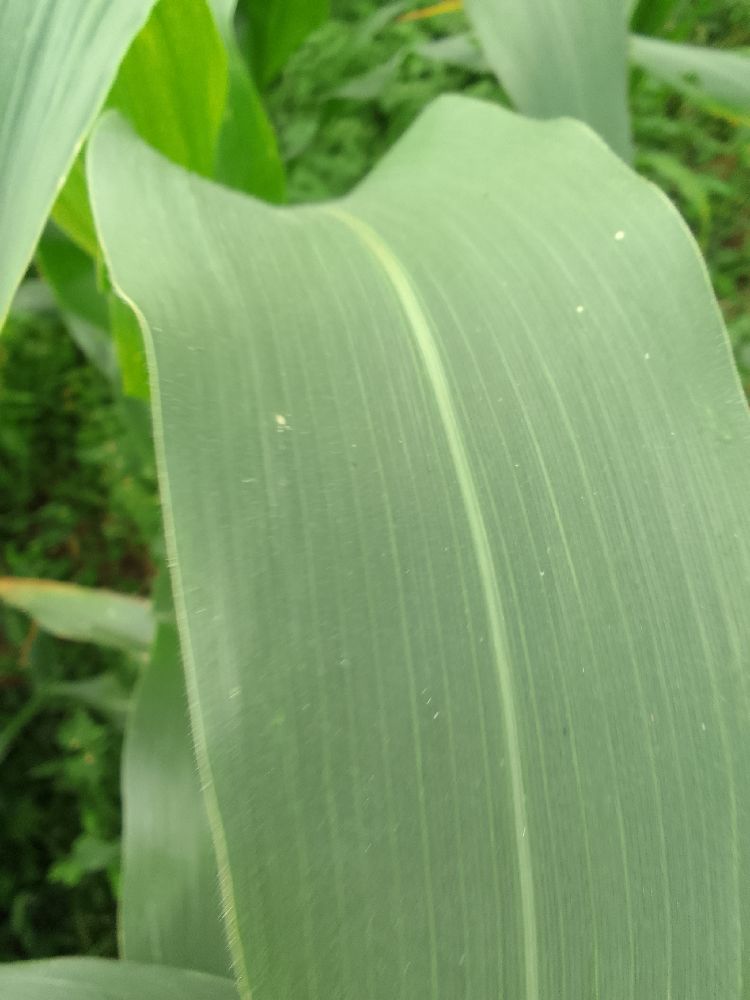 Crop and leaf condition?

maize, healthy
